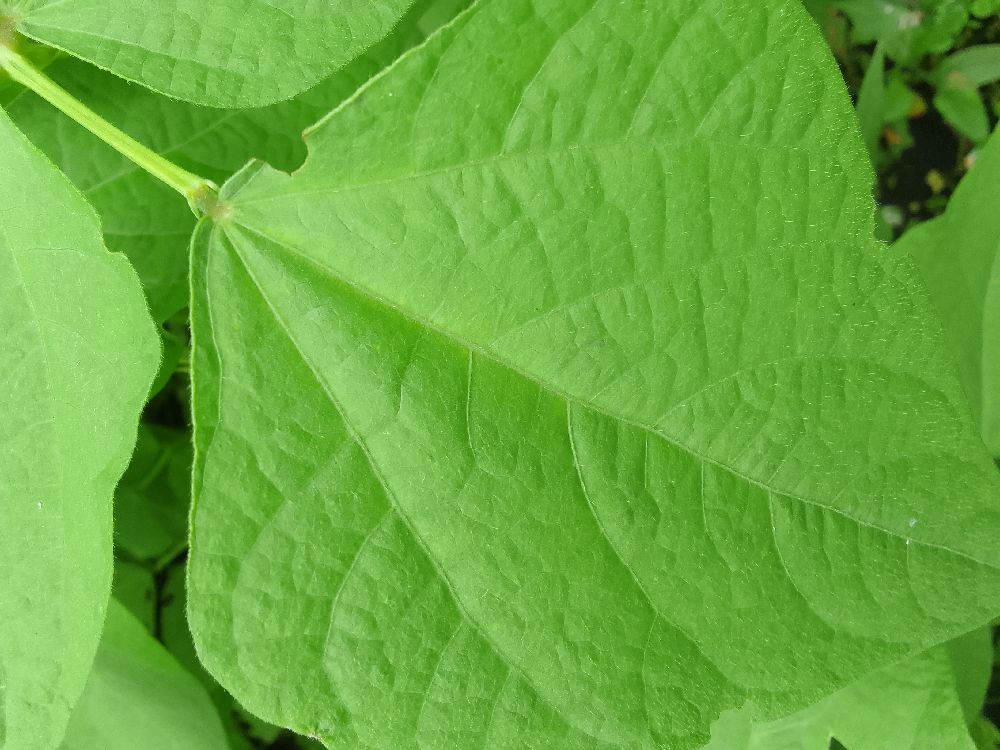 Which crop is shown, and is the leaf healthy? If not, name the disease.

common bean, healthy
